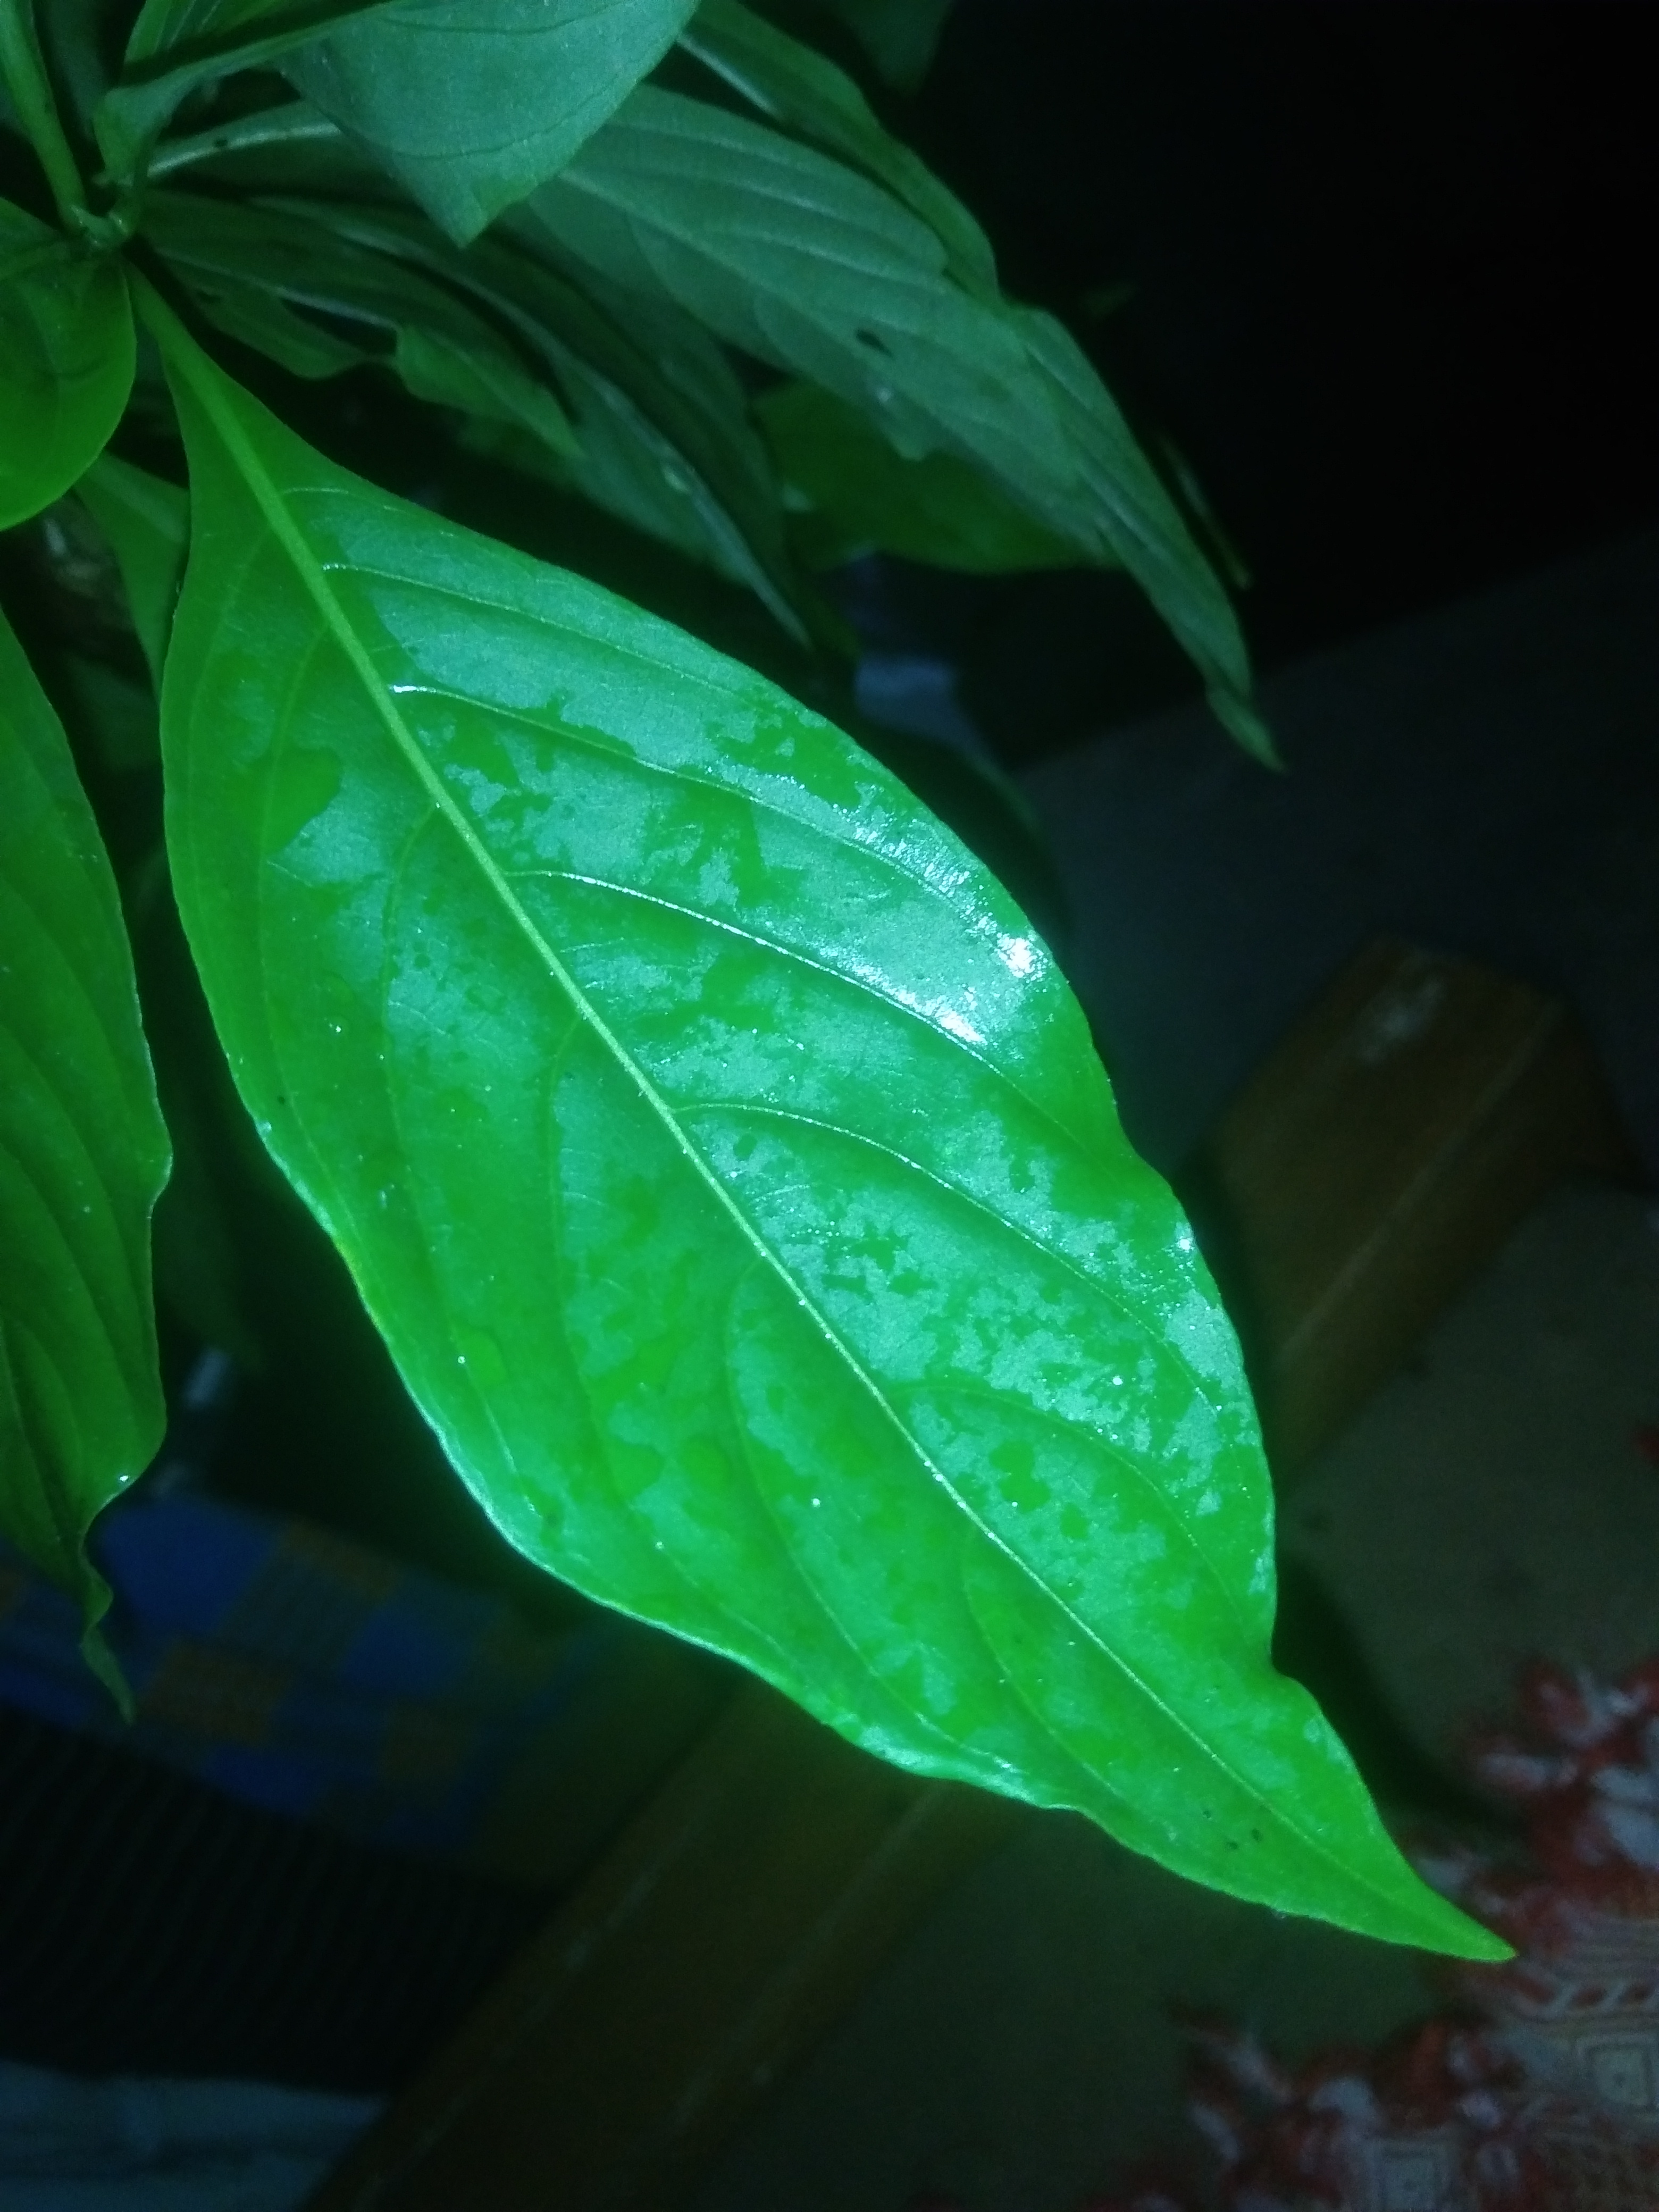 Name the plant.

vasaka
